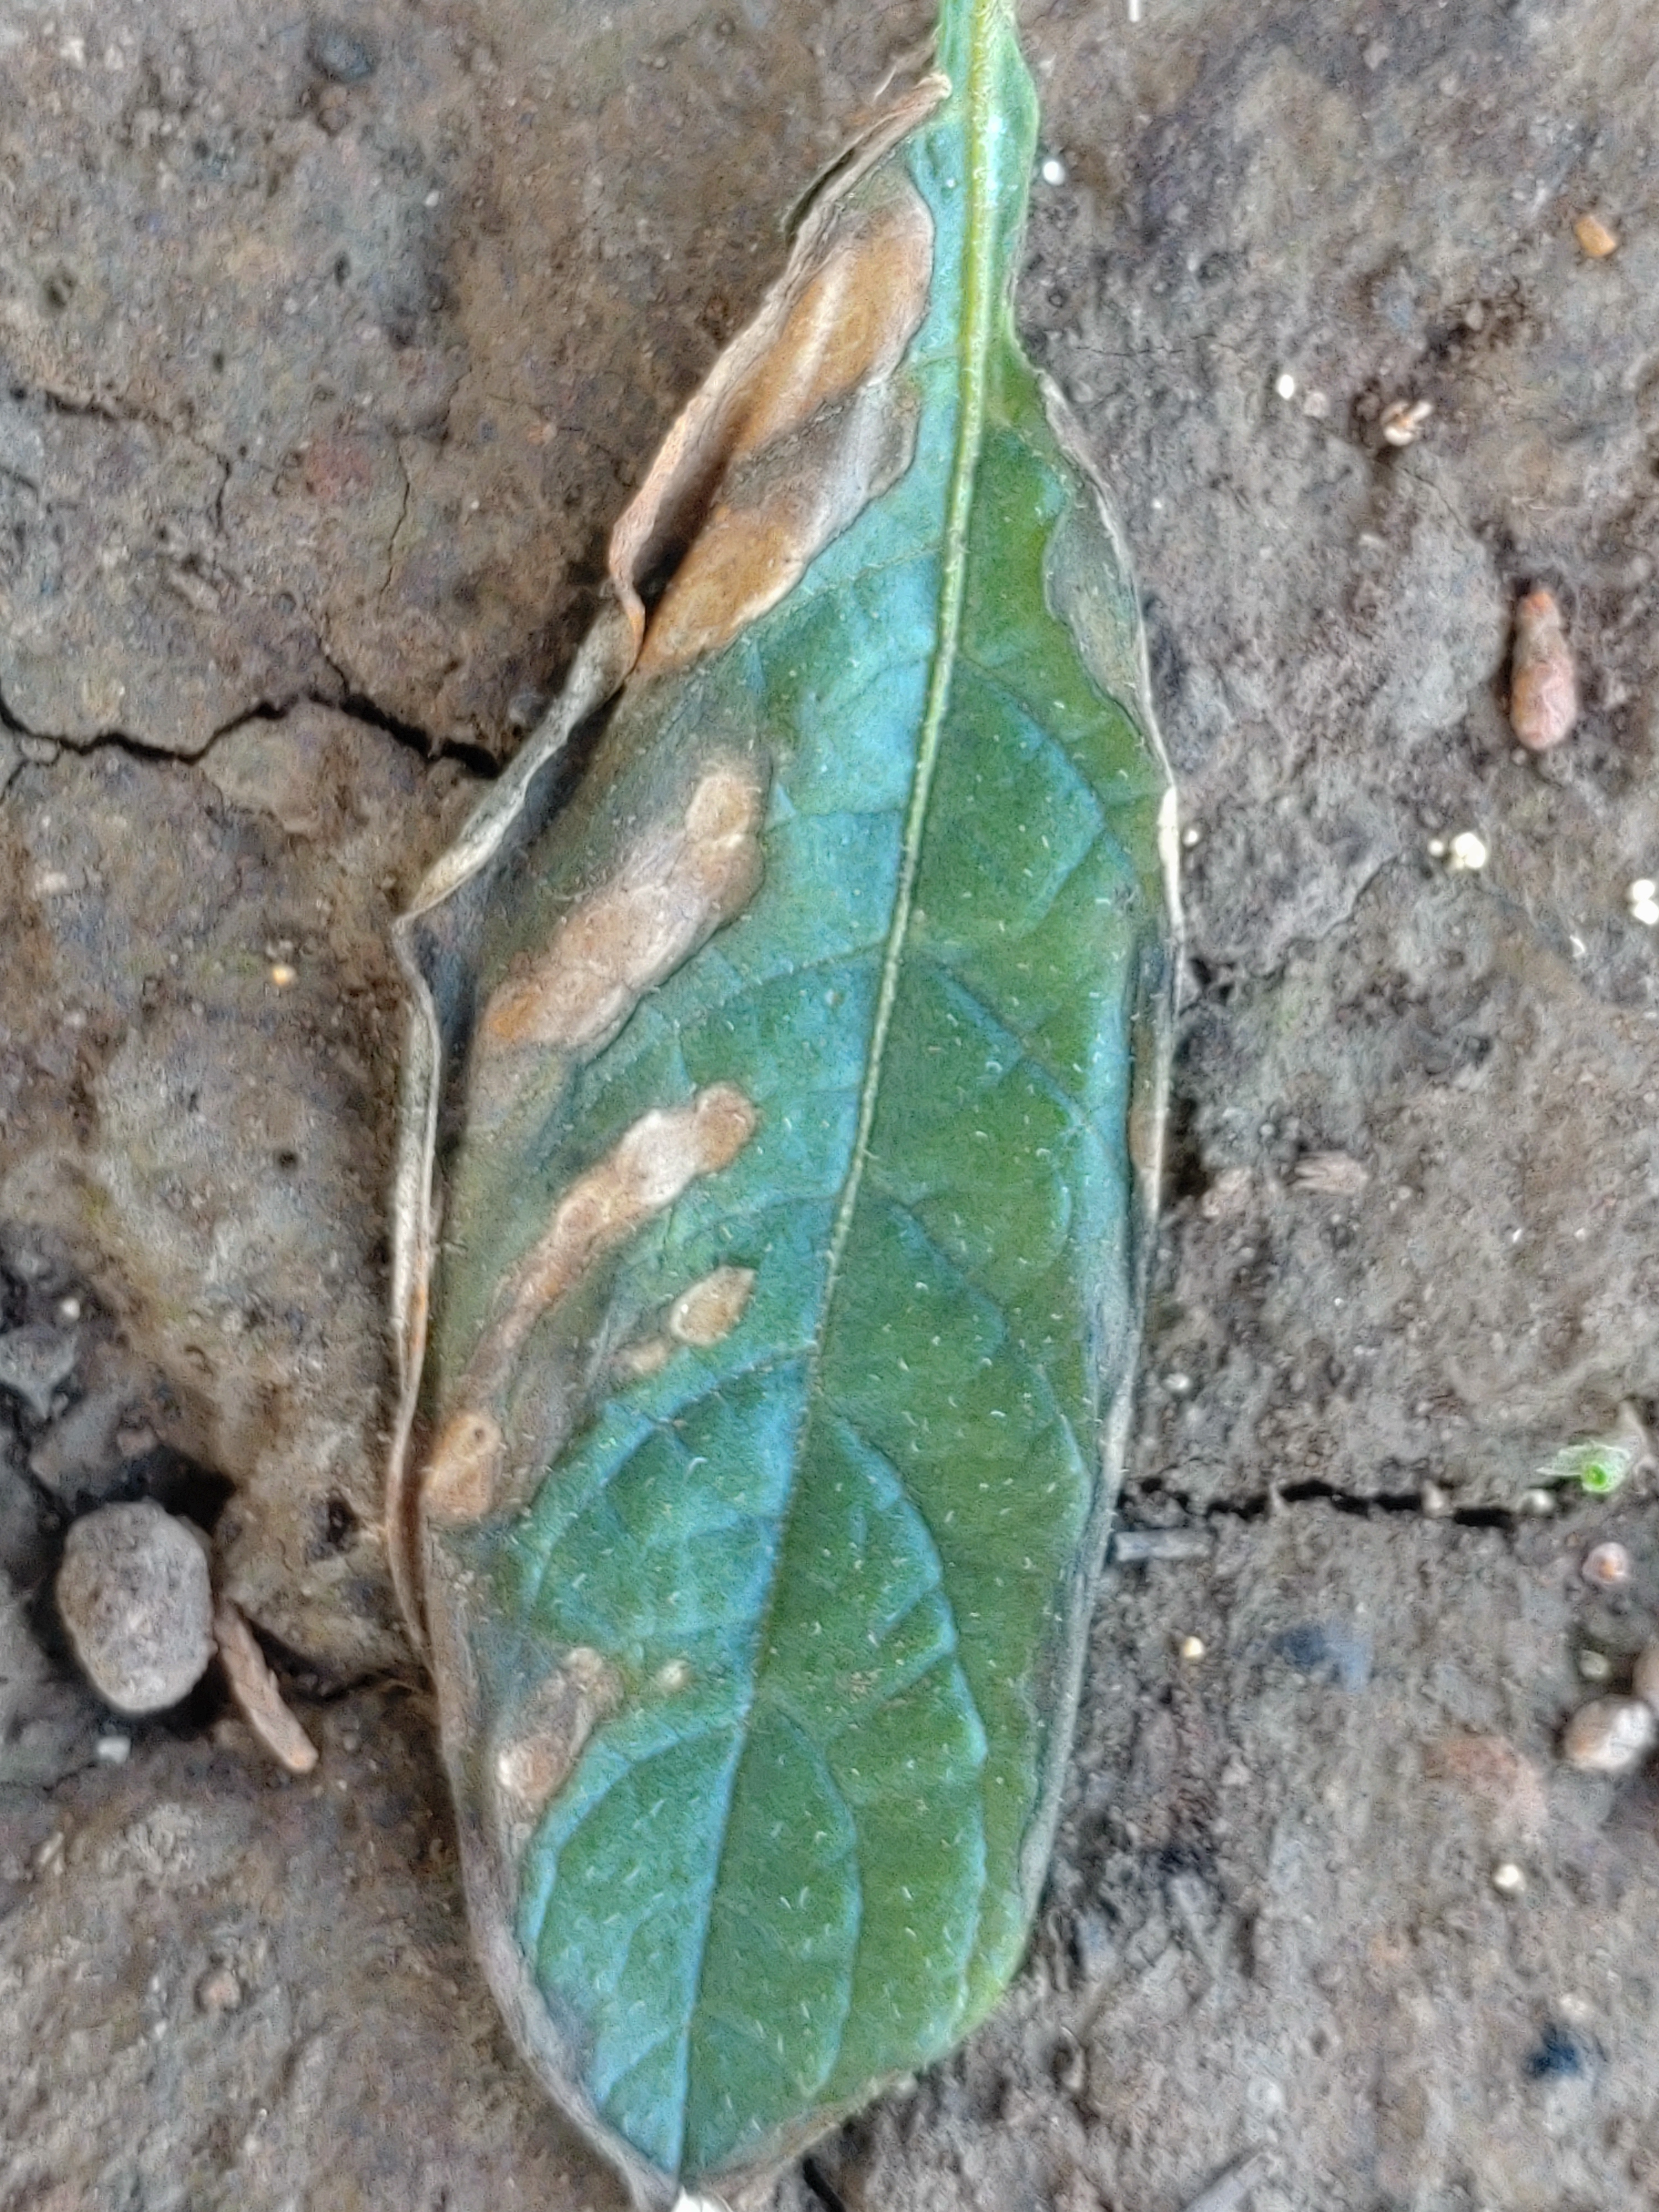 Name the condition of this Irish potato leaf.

early blight
